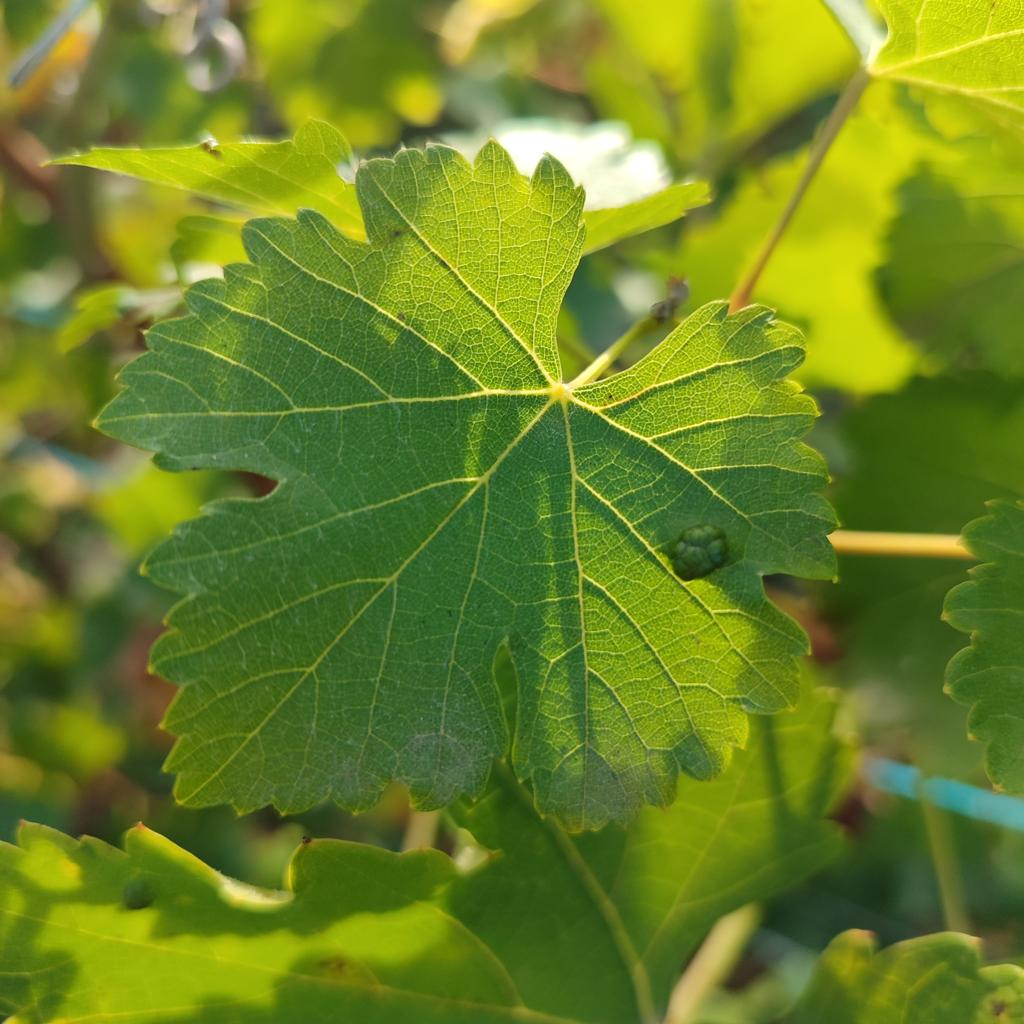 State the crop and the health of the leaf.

grapevine, powdery mildew
